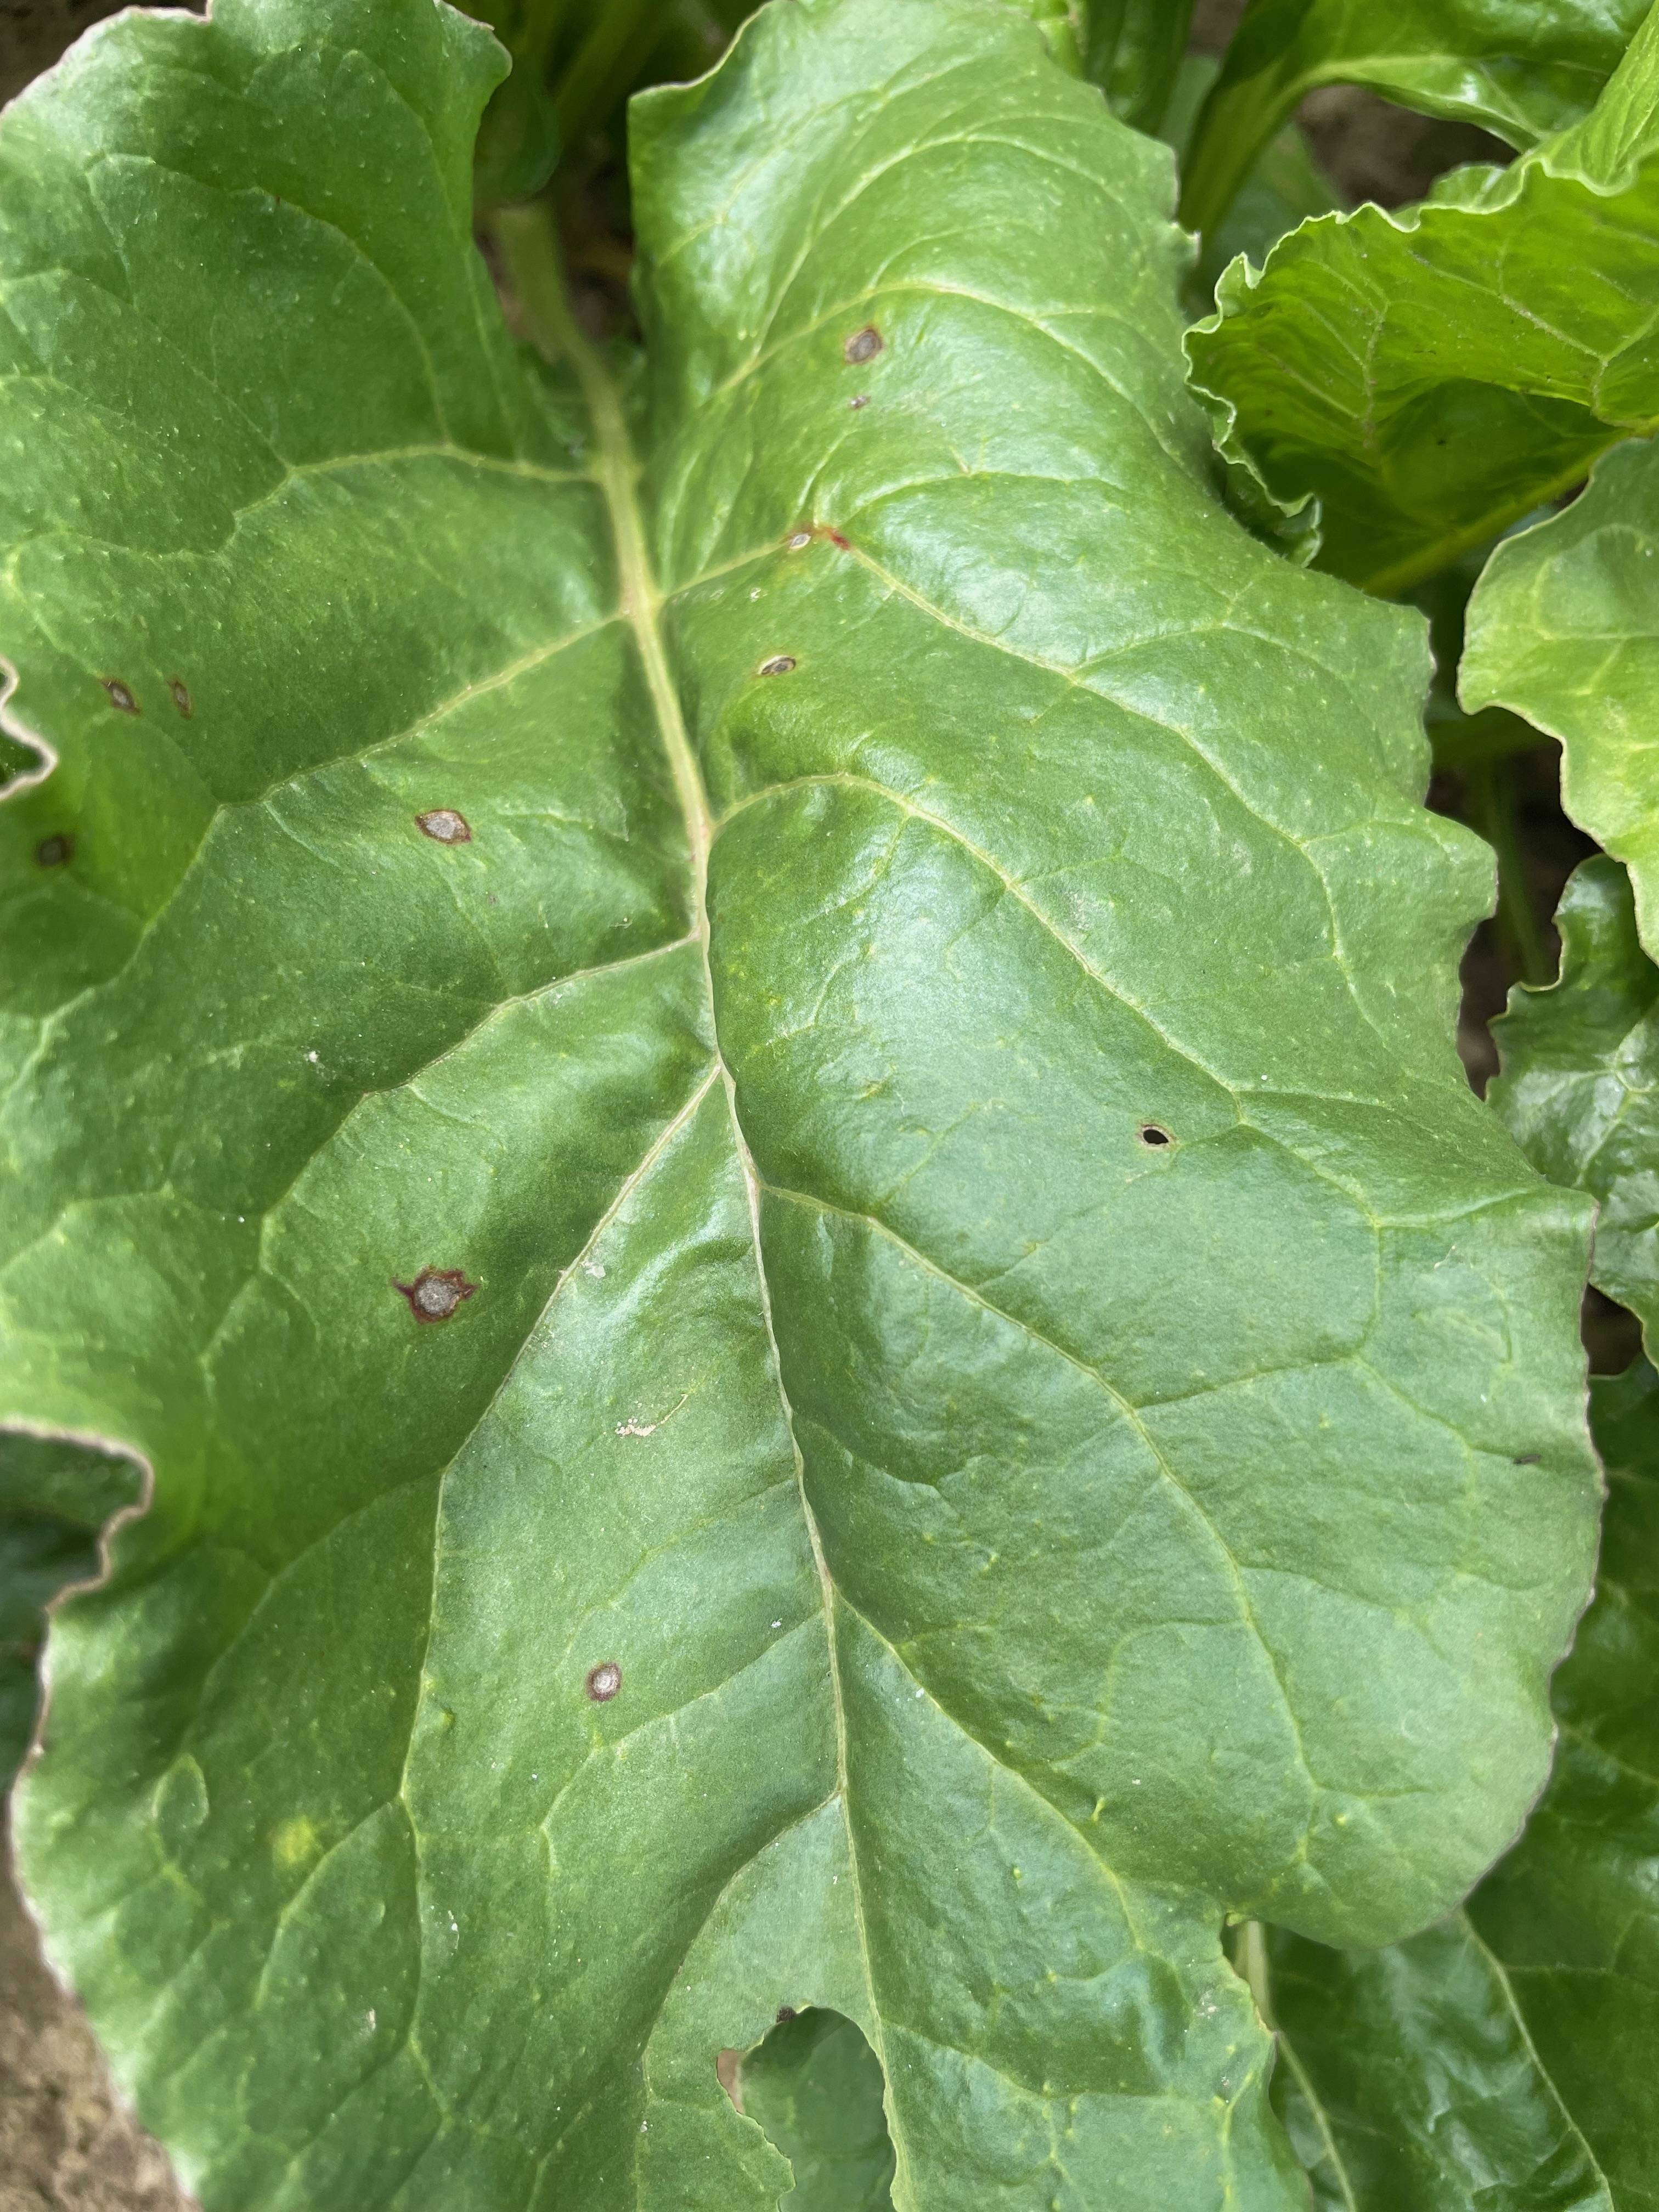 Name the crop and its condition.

beet, cercospora
